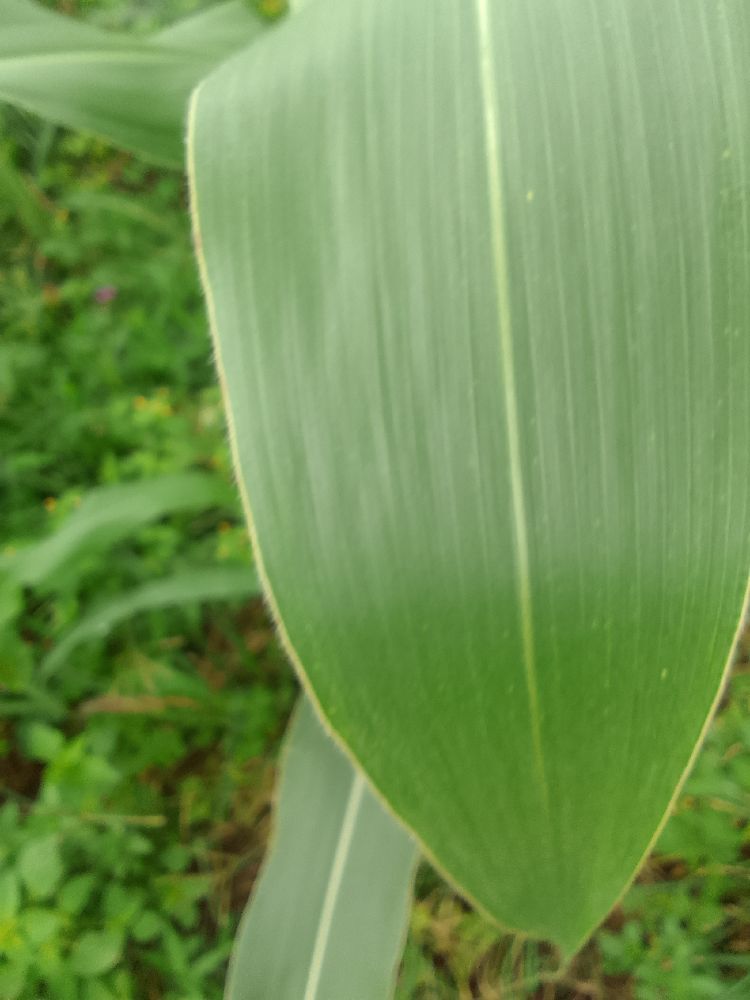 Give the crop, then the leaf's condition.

maize, healthy
